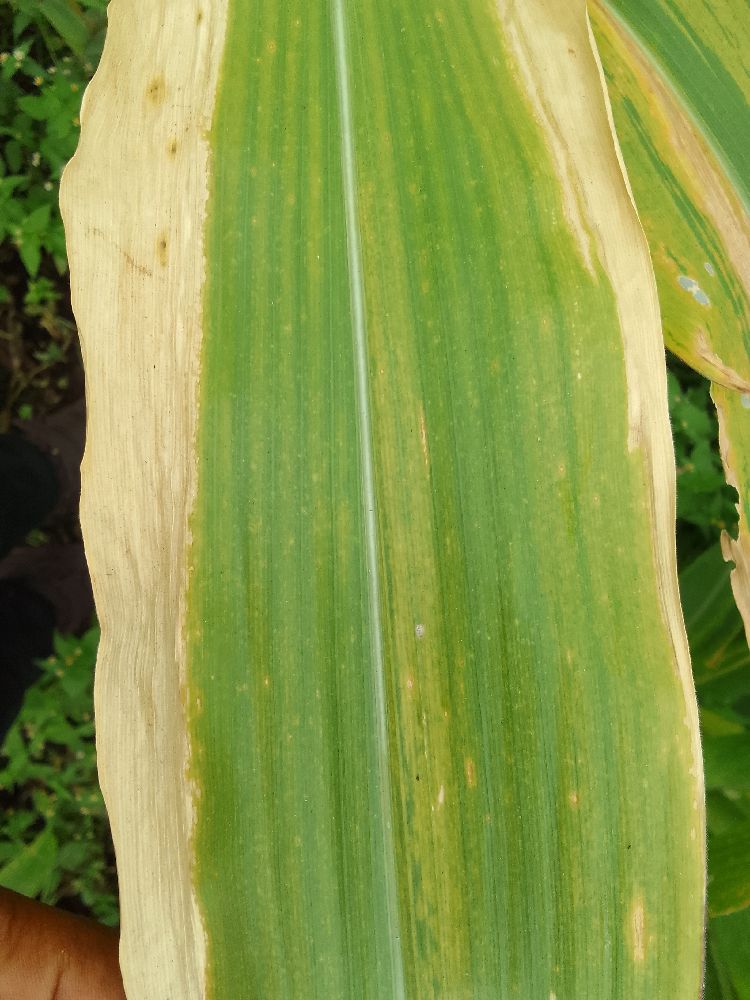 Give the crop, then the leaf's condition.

maize, maize lethal necrosis
